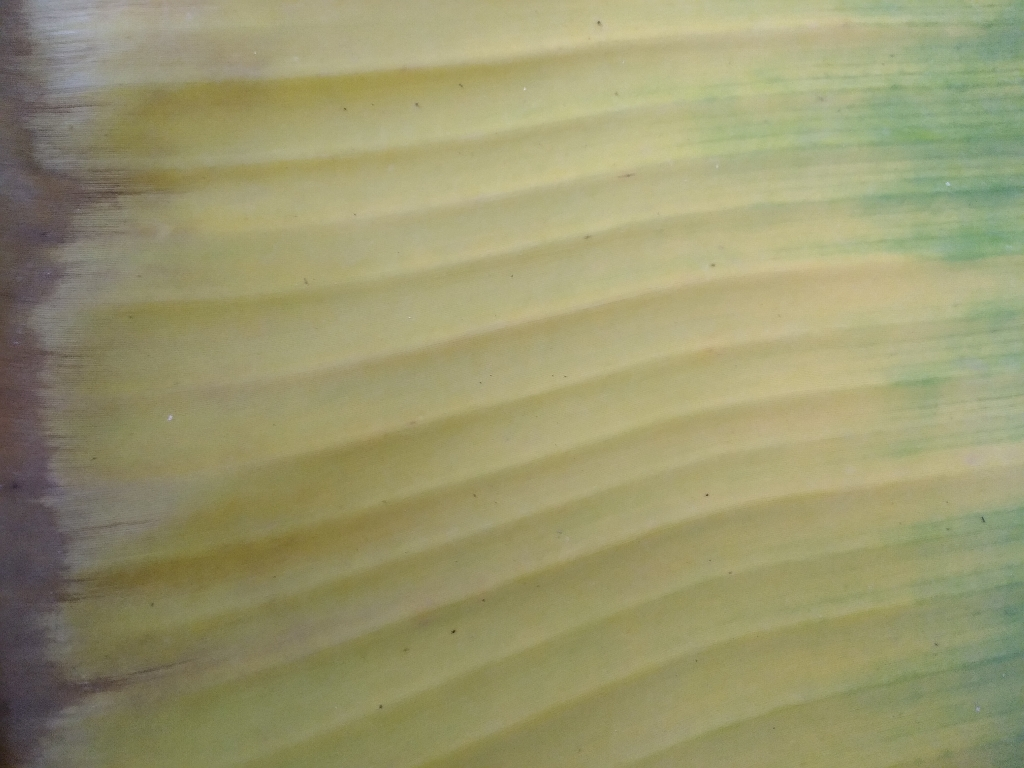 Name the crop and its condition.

banana, fusarium wilt race 1
